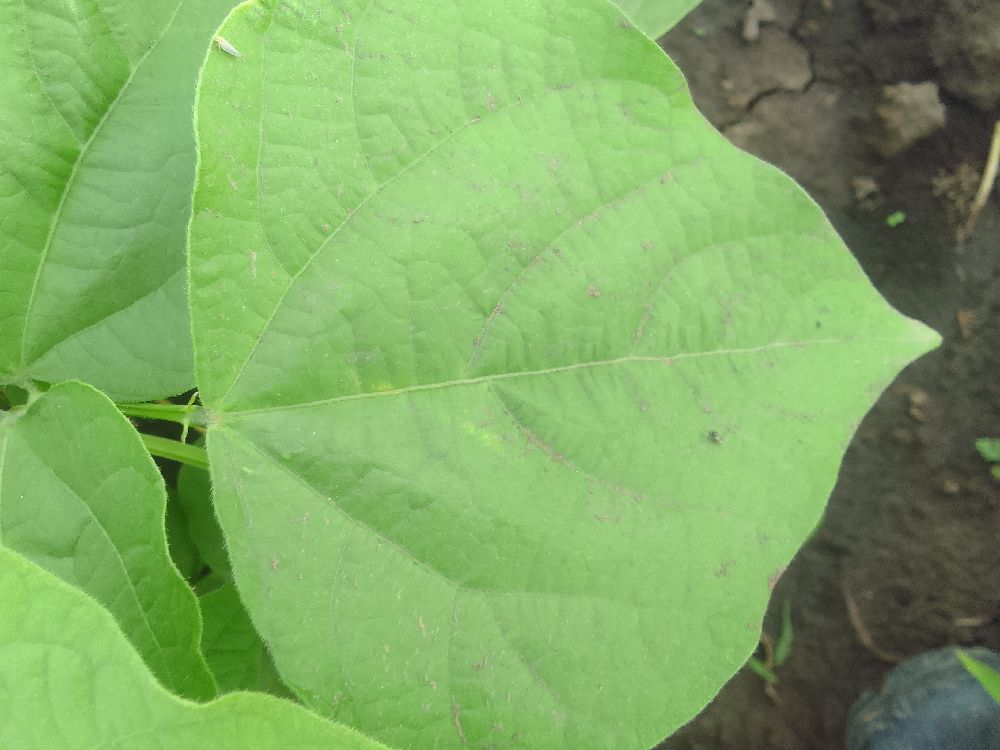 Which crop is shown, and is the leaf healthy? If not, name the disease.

common bean, healthy
